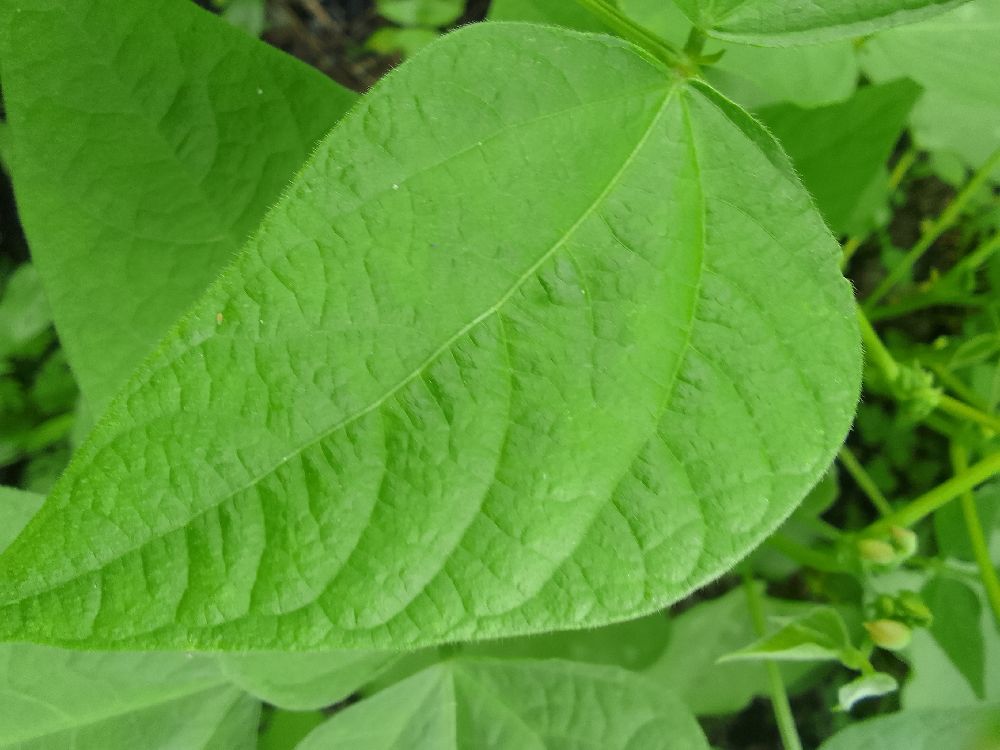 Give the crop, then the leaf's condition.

common bean, healthy
